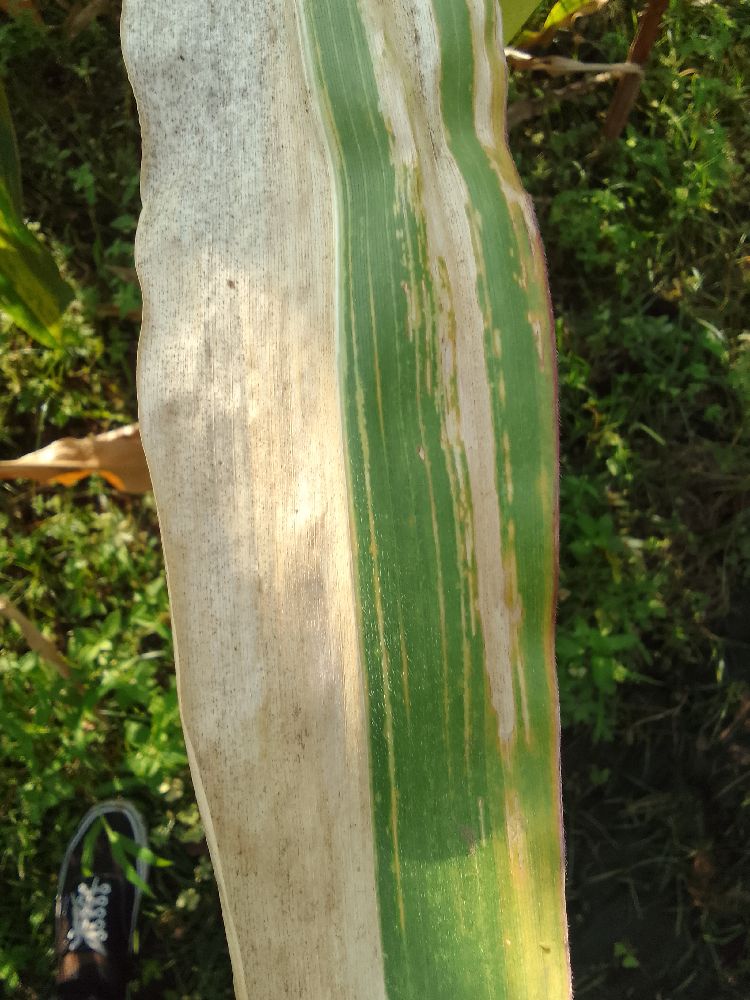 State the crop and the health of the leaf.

maize, maize lethal necrosis
